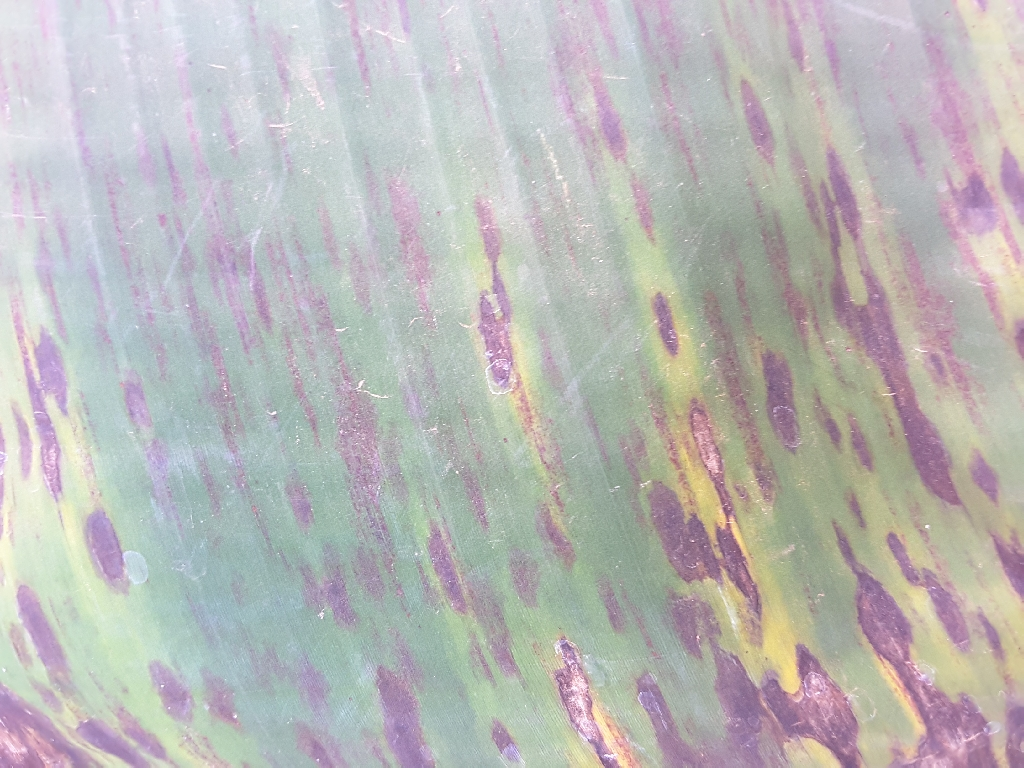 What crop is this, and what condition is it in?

banana, black sigatoka
